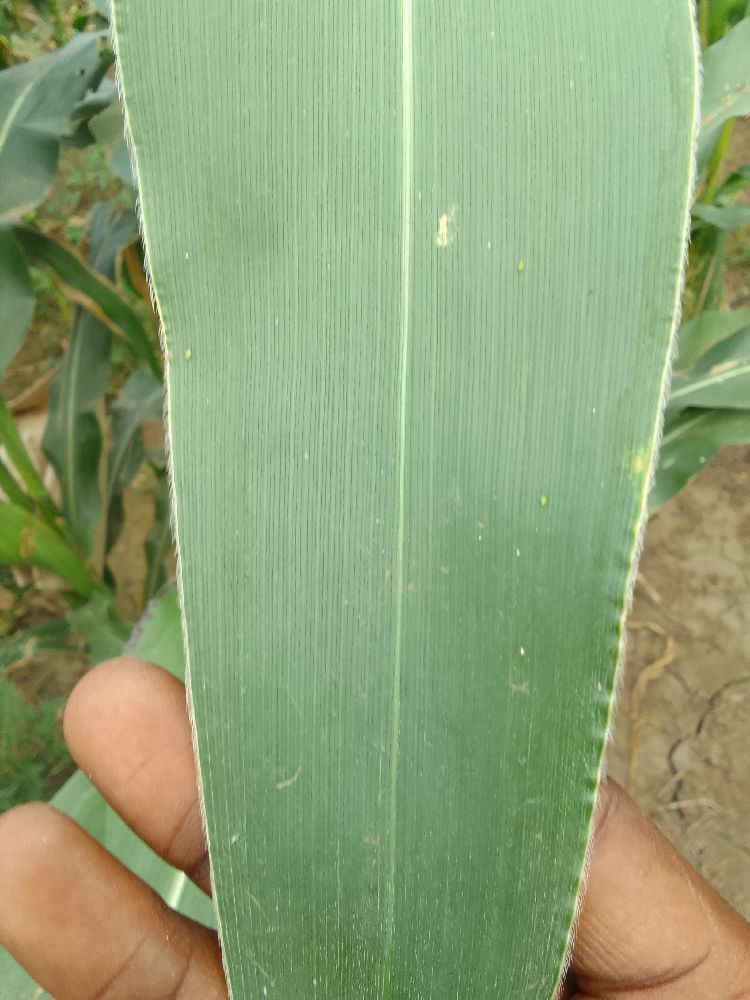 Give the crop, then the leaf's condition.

maize, healthy
